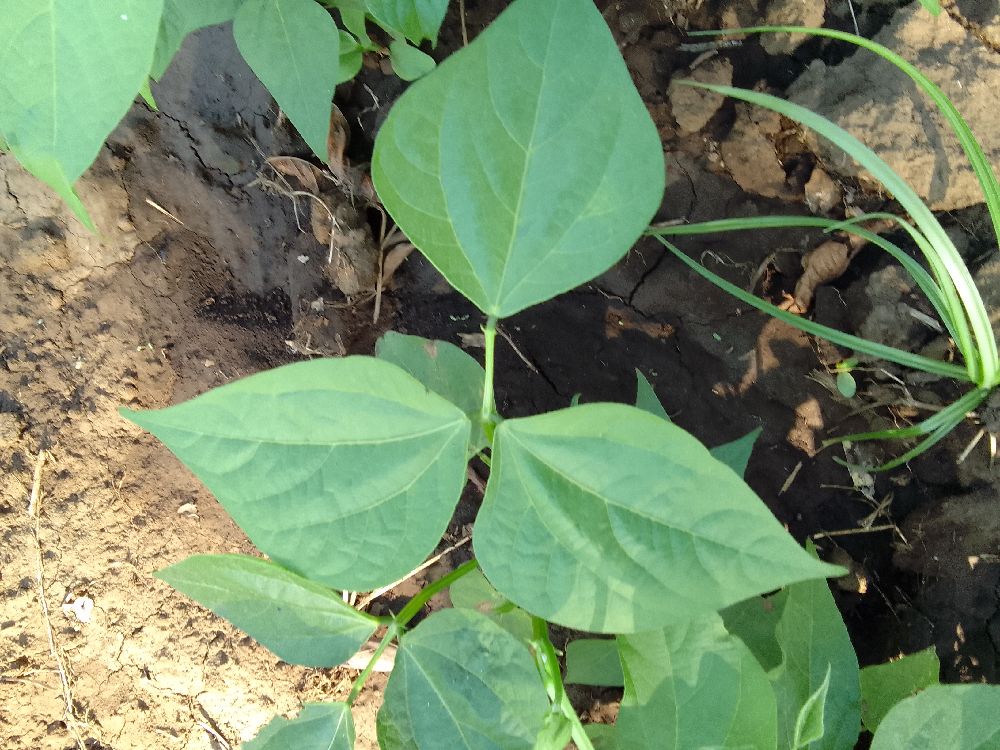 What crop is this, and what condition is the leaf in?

common bean, healthy
